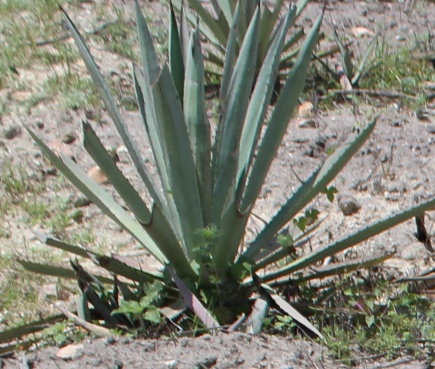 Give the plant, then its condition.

agave, small
